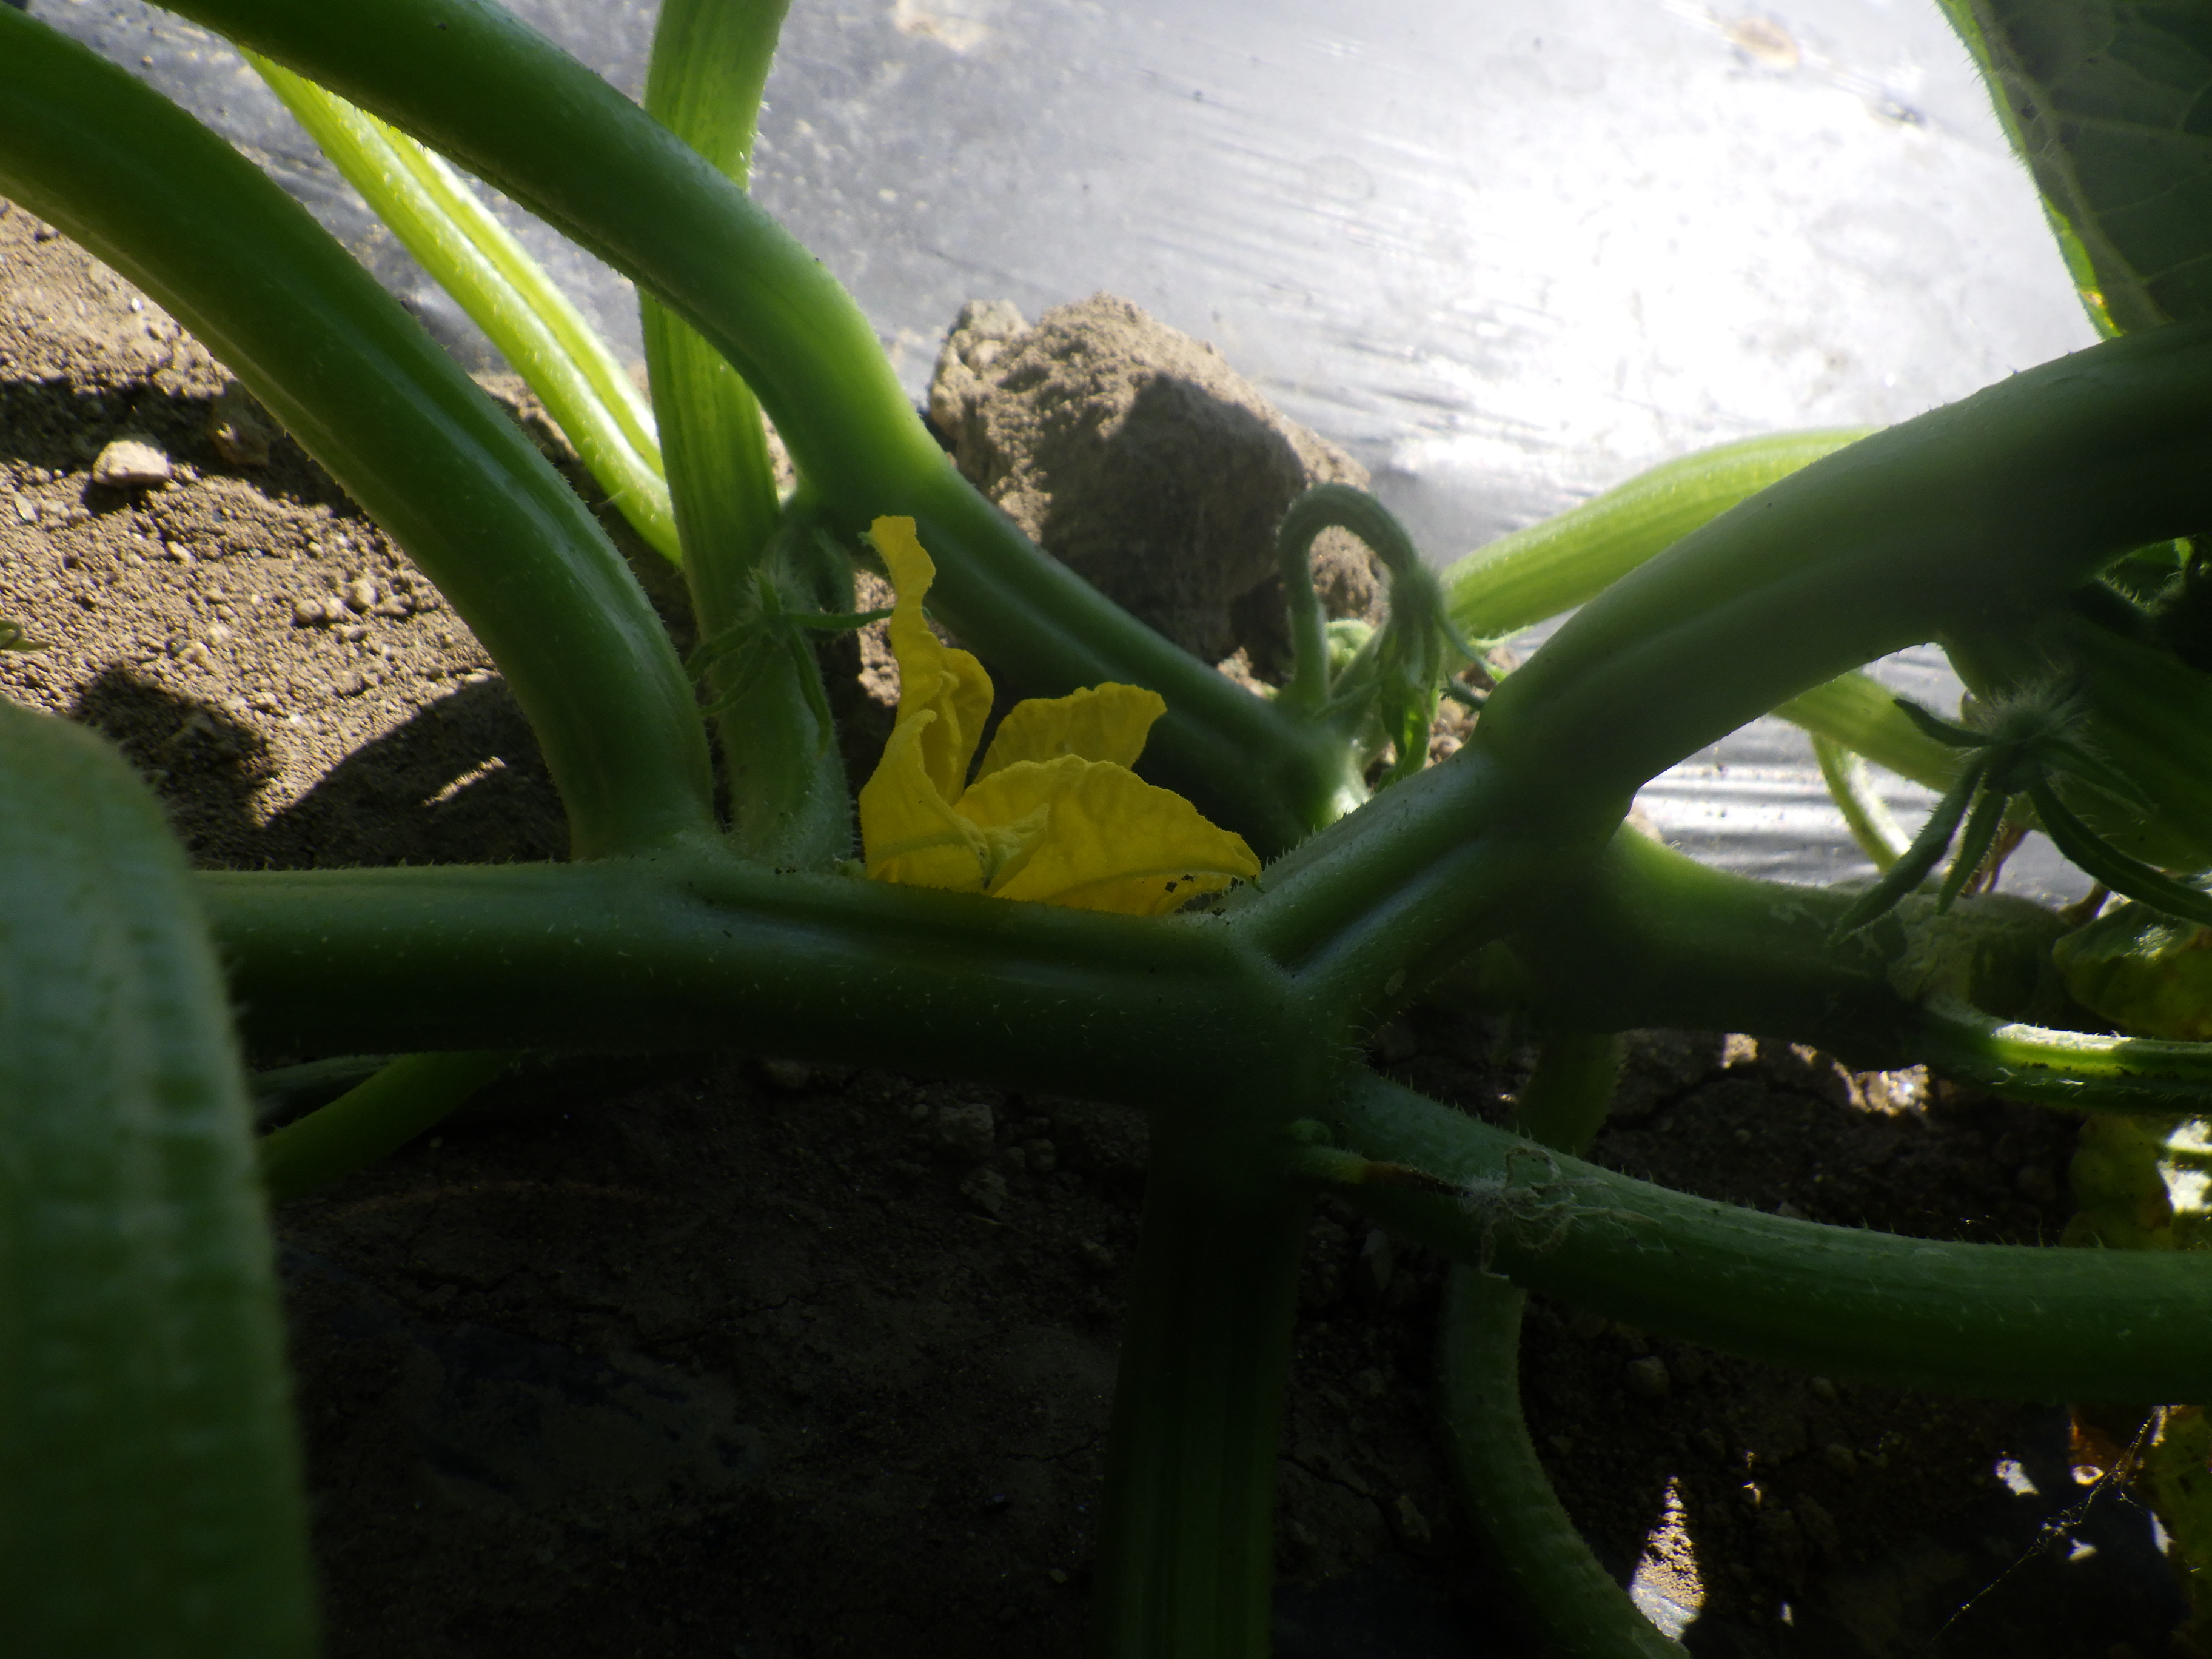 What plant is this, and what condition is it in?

cucumber, healthy
